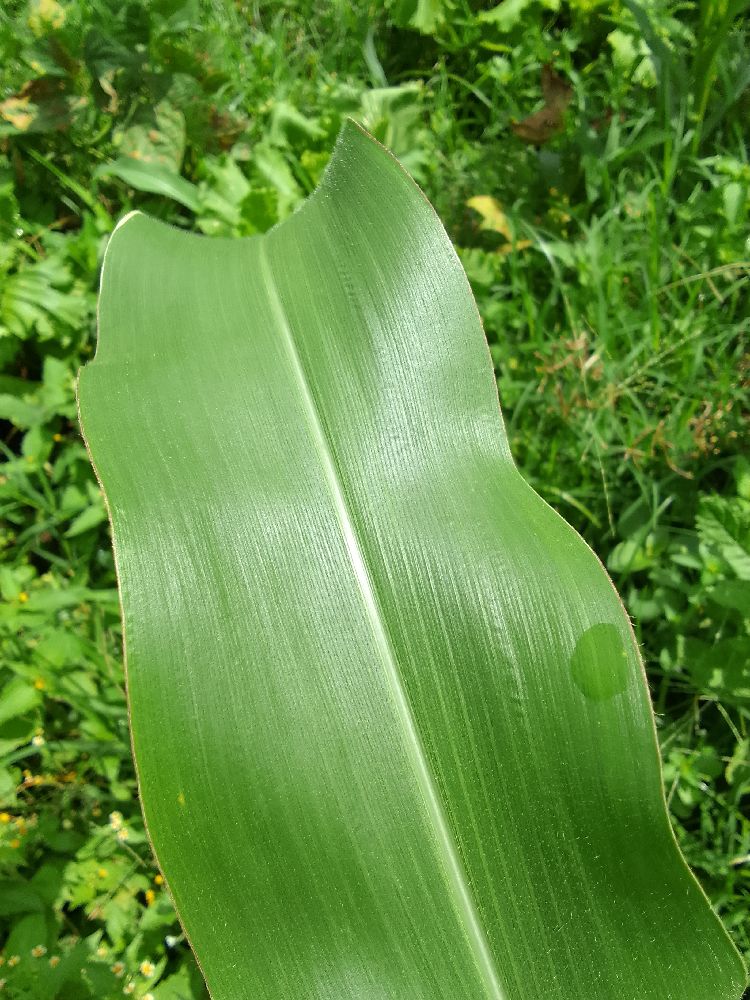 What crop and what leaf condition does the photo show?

maize, healthy
